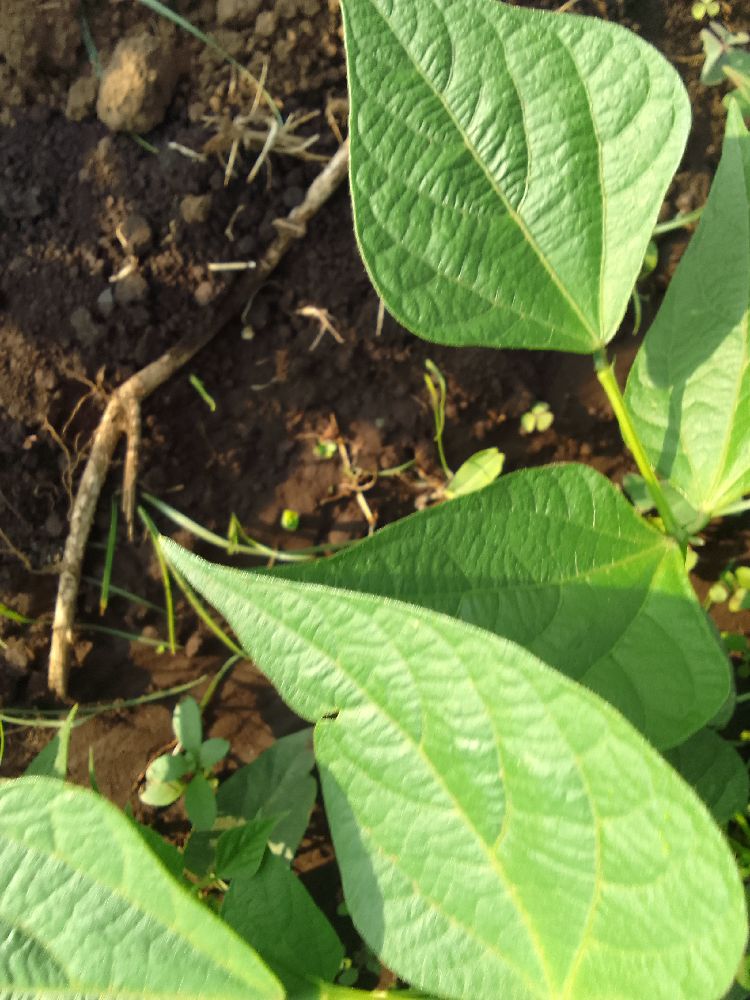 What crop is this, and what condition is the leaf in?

common bean, healthy
